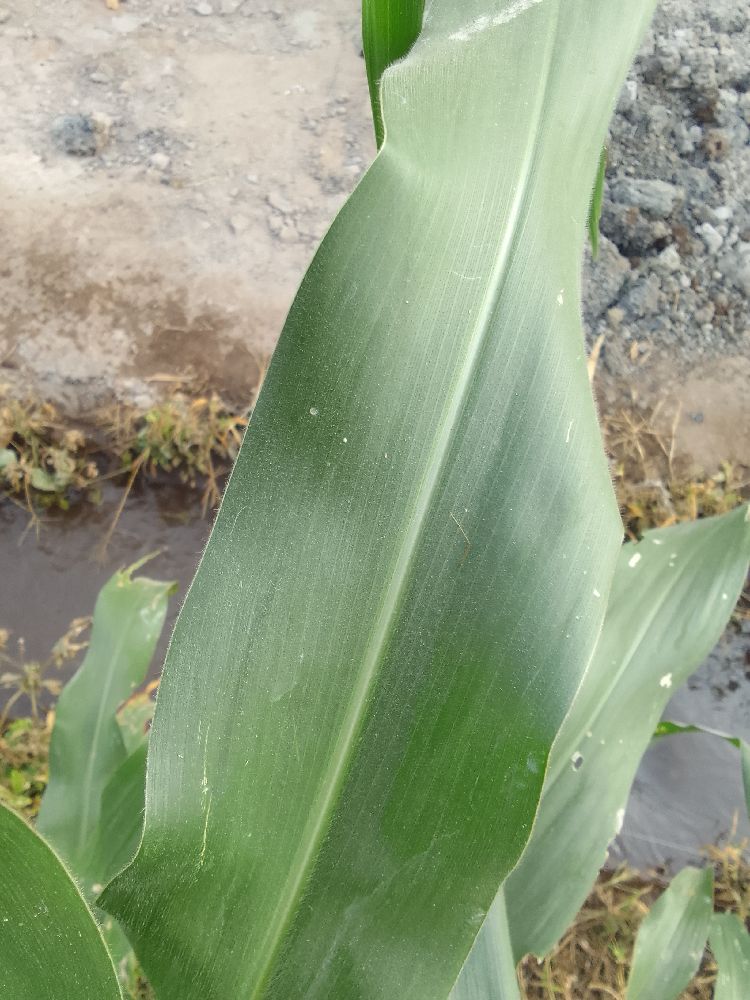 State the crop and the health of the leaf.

maize, healthy
